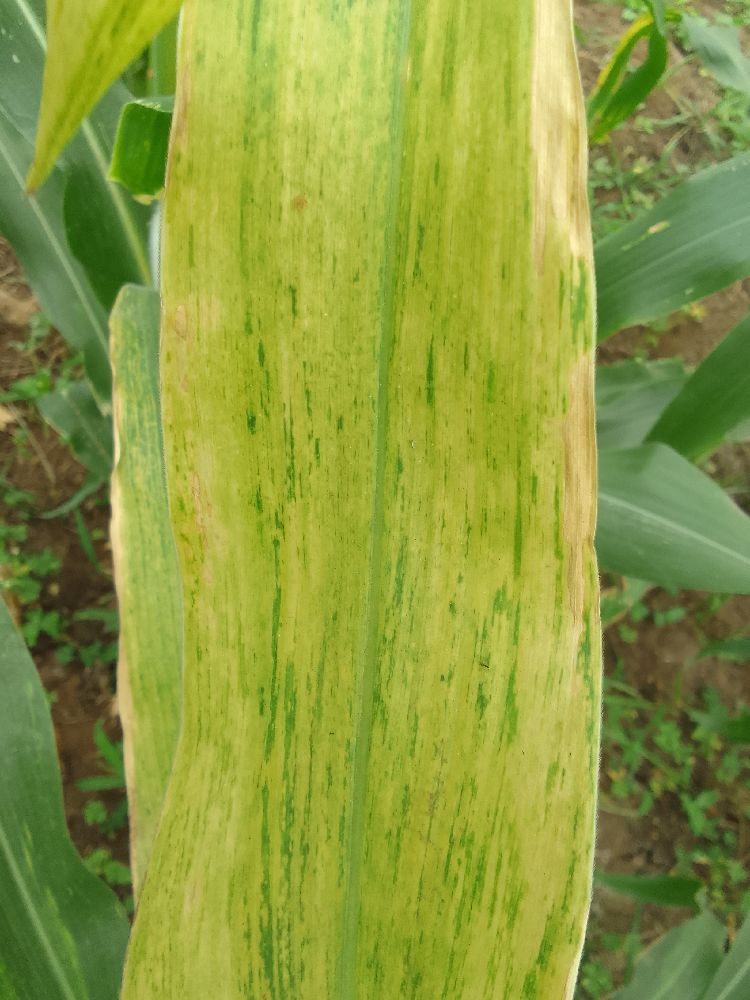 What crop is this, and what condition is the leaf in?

maize, maize lethal necrosis
